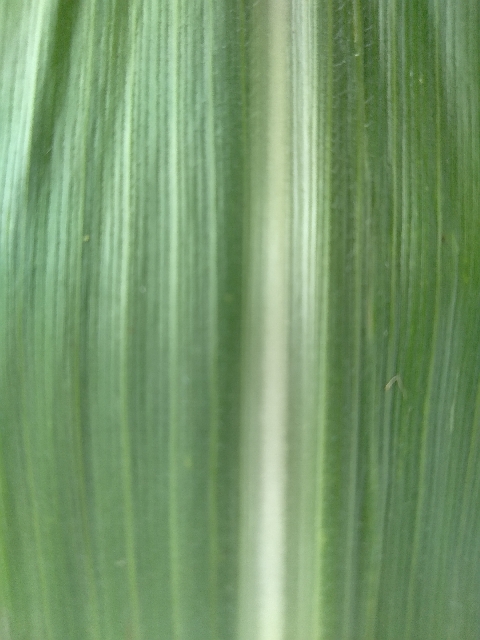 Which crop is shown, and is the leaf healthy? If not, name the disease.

maize, healthy
